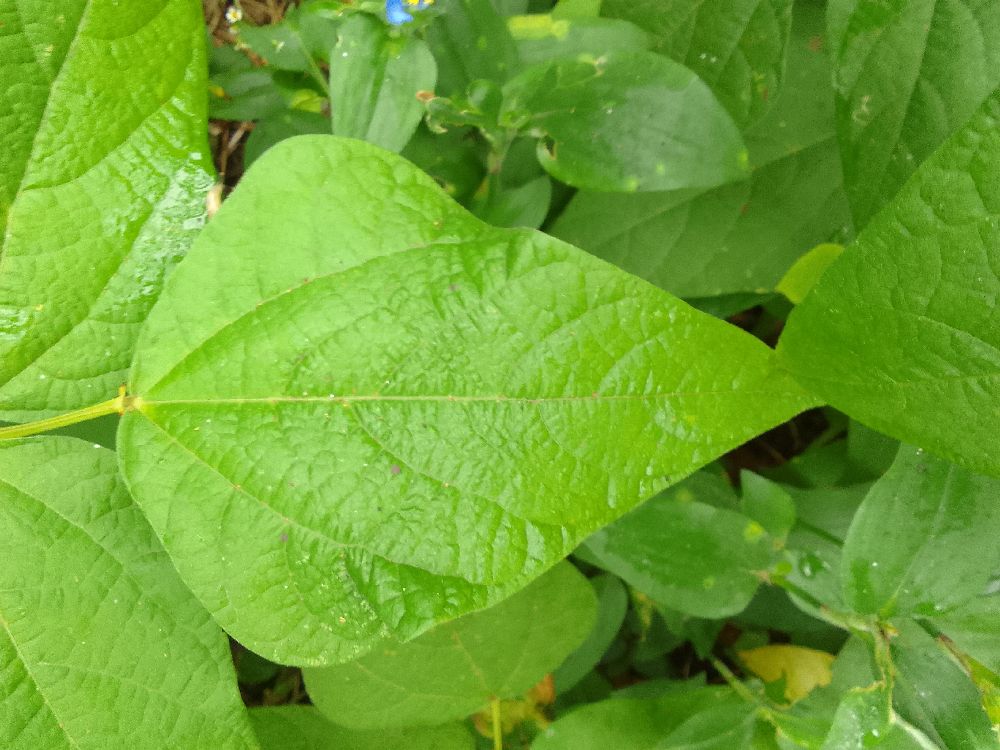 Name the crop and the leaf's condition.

common bean, healthy
